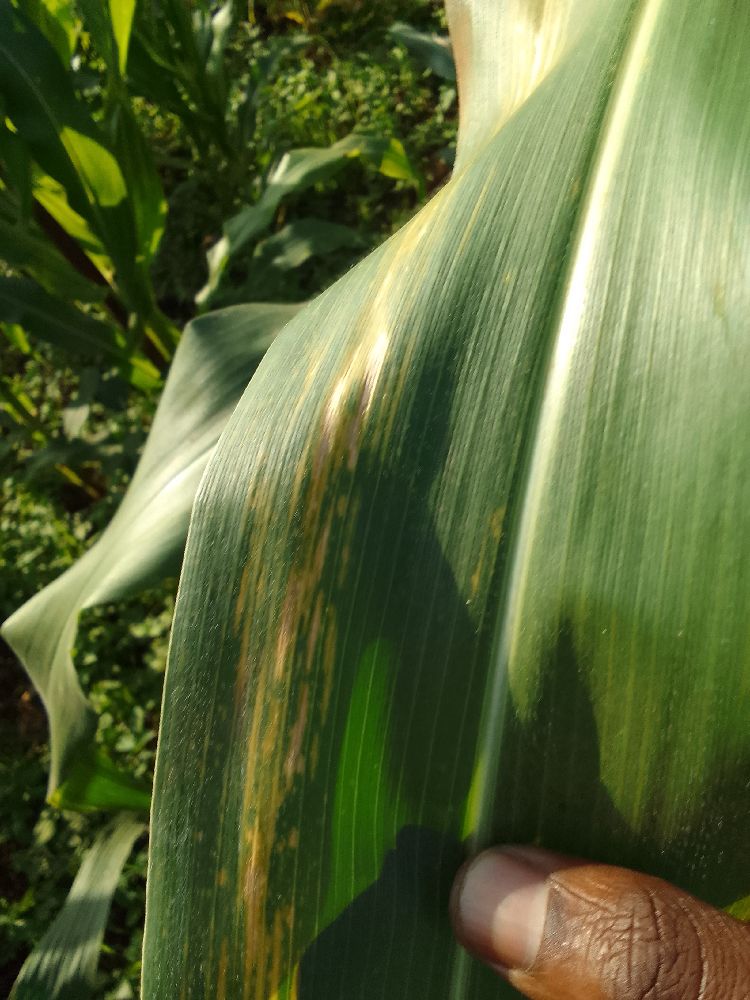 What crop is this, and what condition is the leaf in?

maize, maize lethal necrosis
